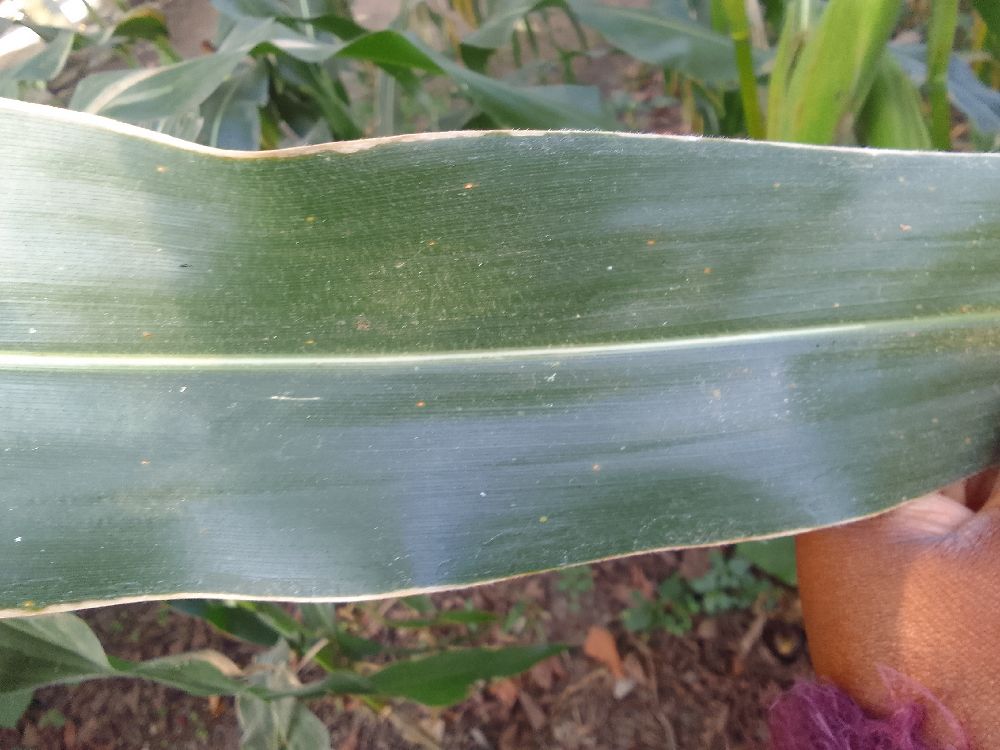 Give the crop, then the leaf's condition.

maize, healthy
